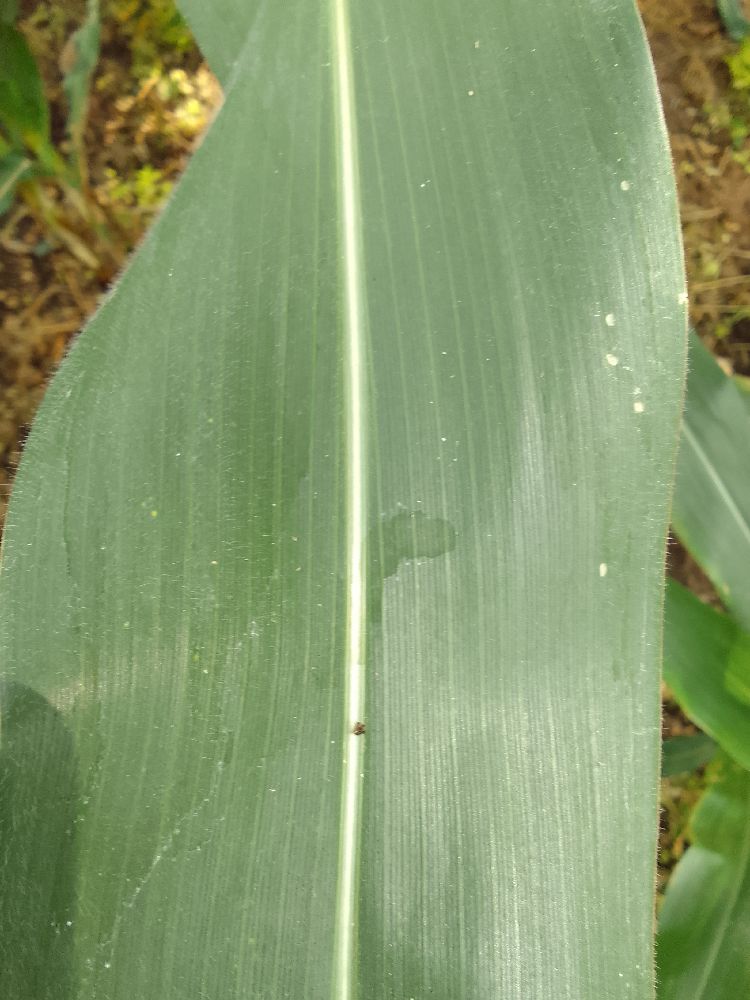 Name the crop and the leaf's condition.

maize, healthy
